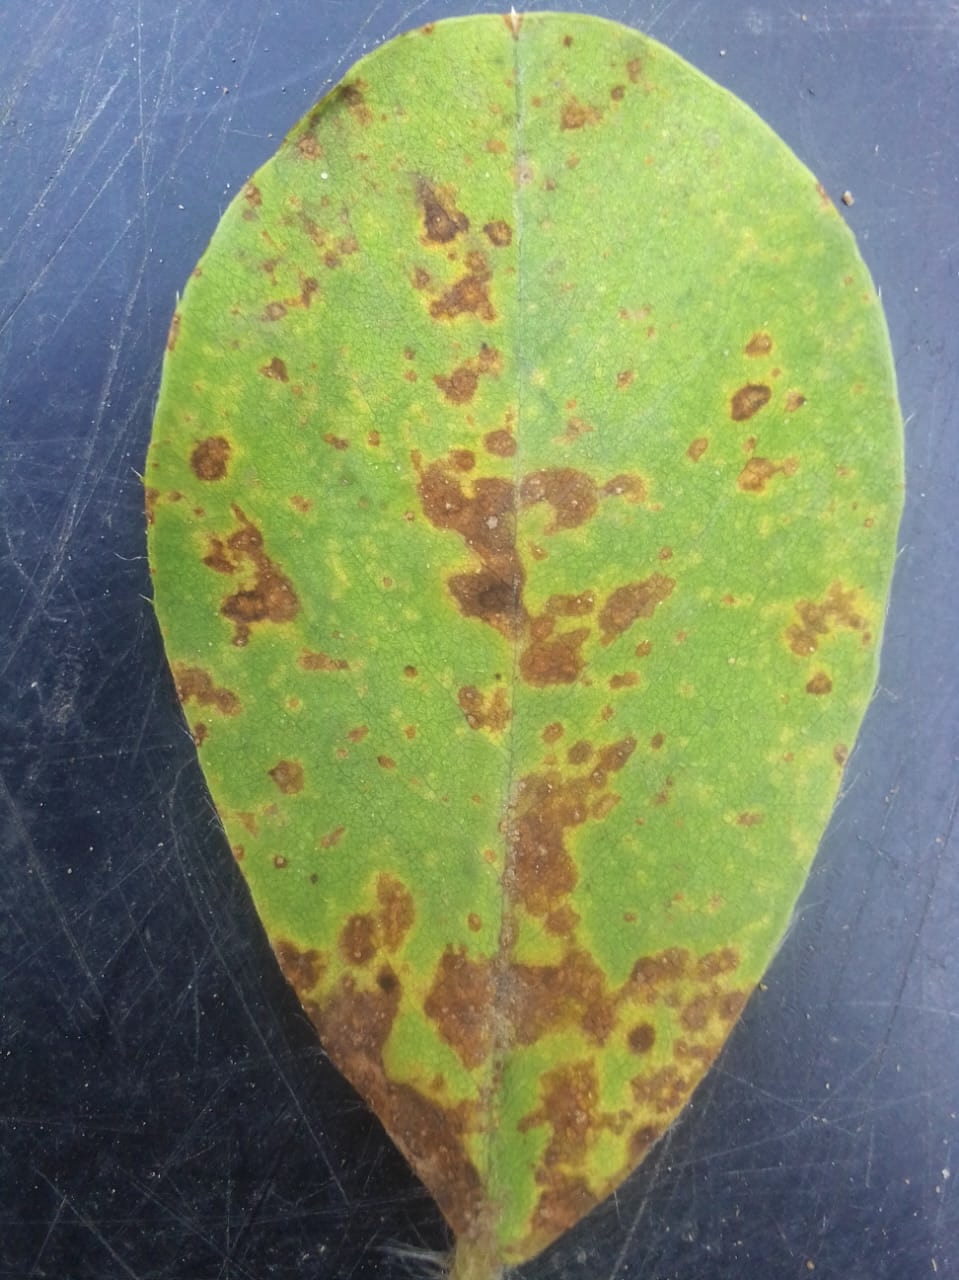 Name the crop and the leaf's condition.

peanut, passalora arachidicola
